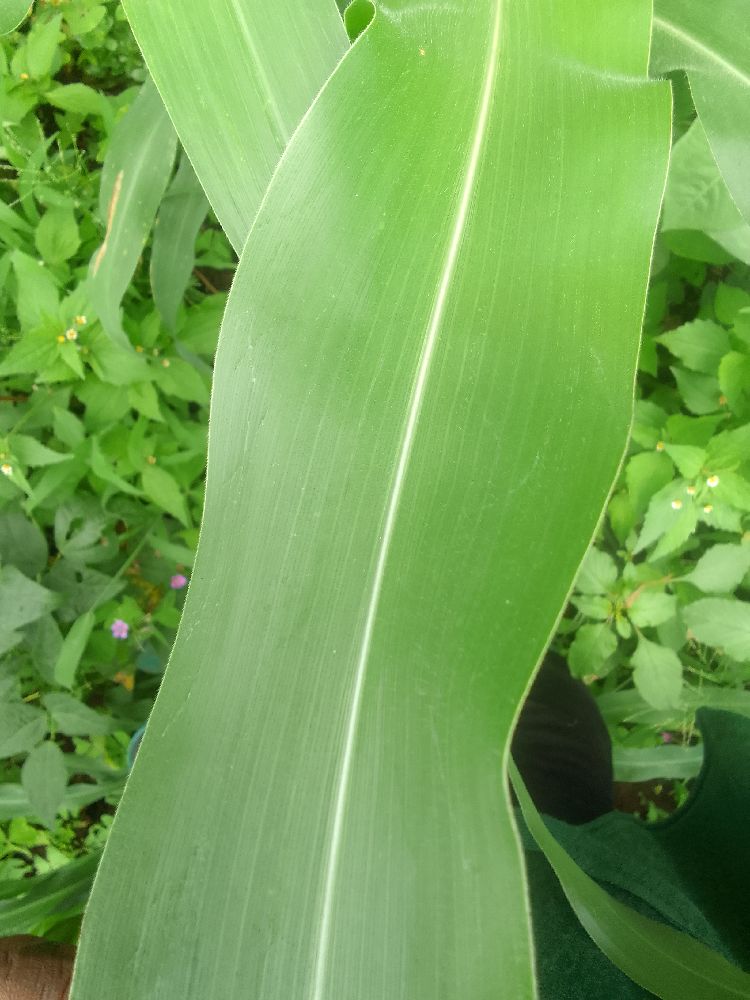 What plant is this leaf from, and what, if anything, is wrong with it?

maize, healthy
